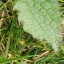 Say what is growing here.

structured weed
